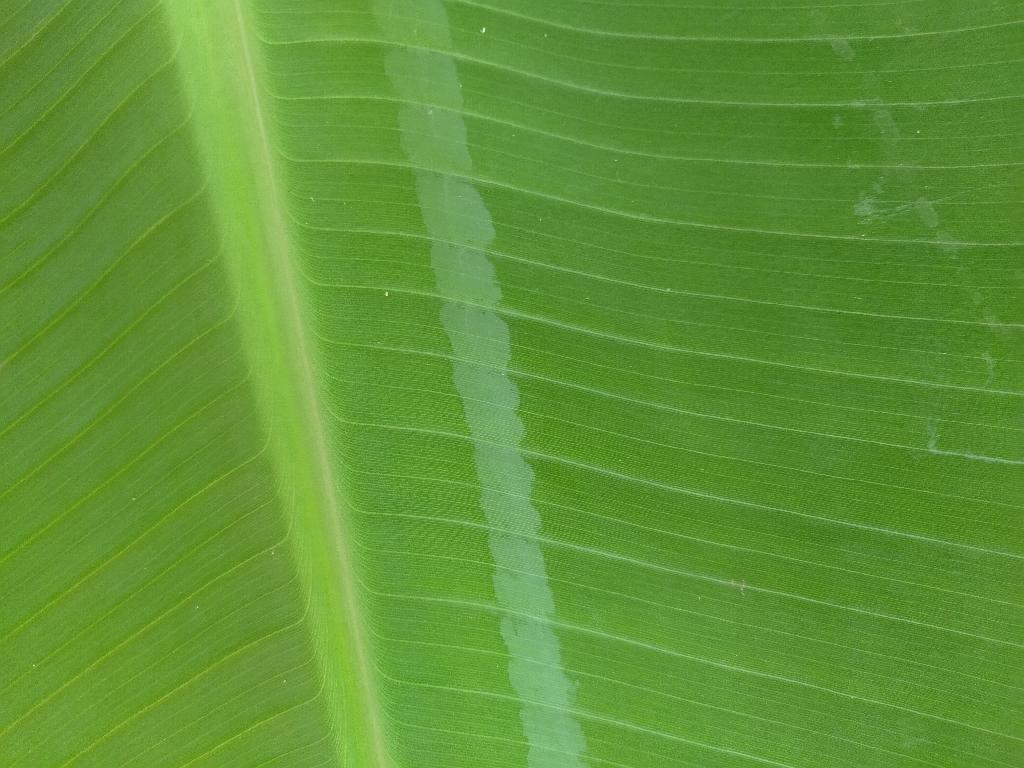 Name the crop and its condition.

banana, healthy
